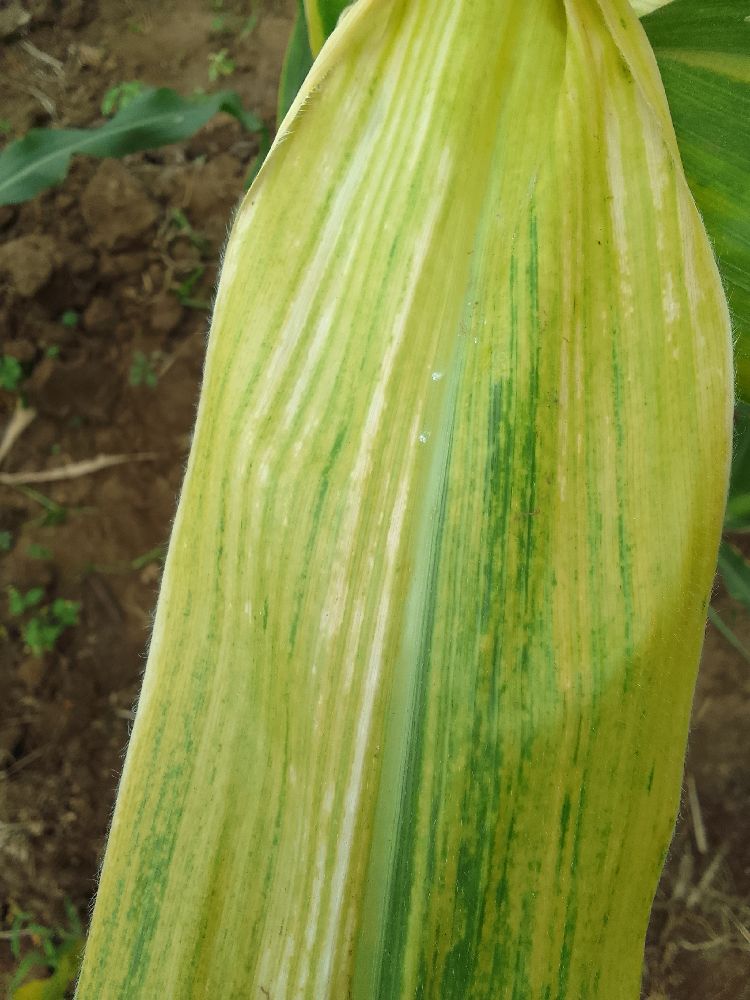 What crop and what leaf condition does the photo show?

maize, maize lethal necrosis
